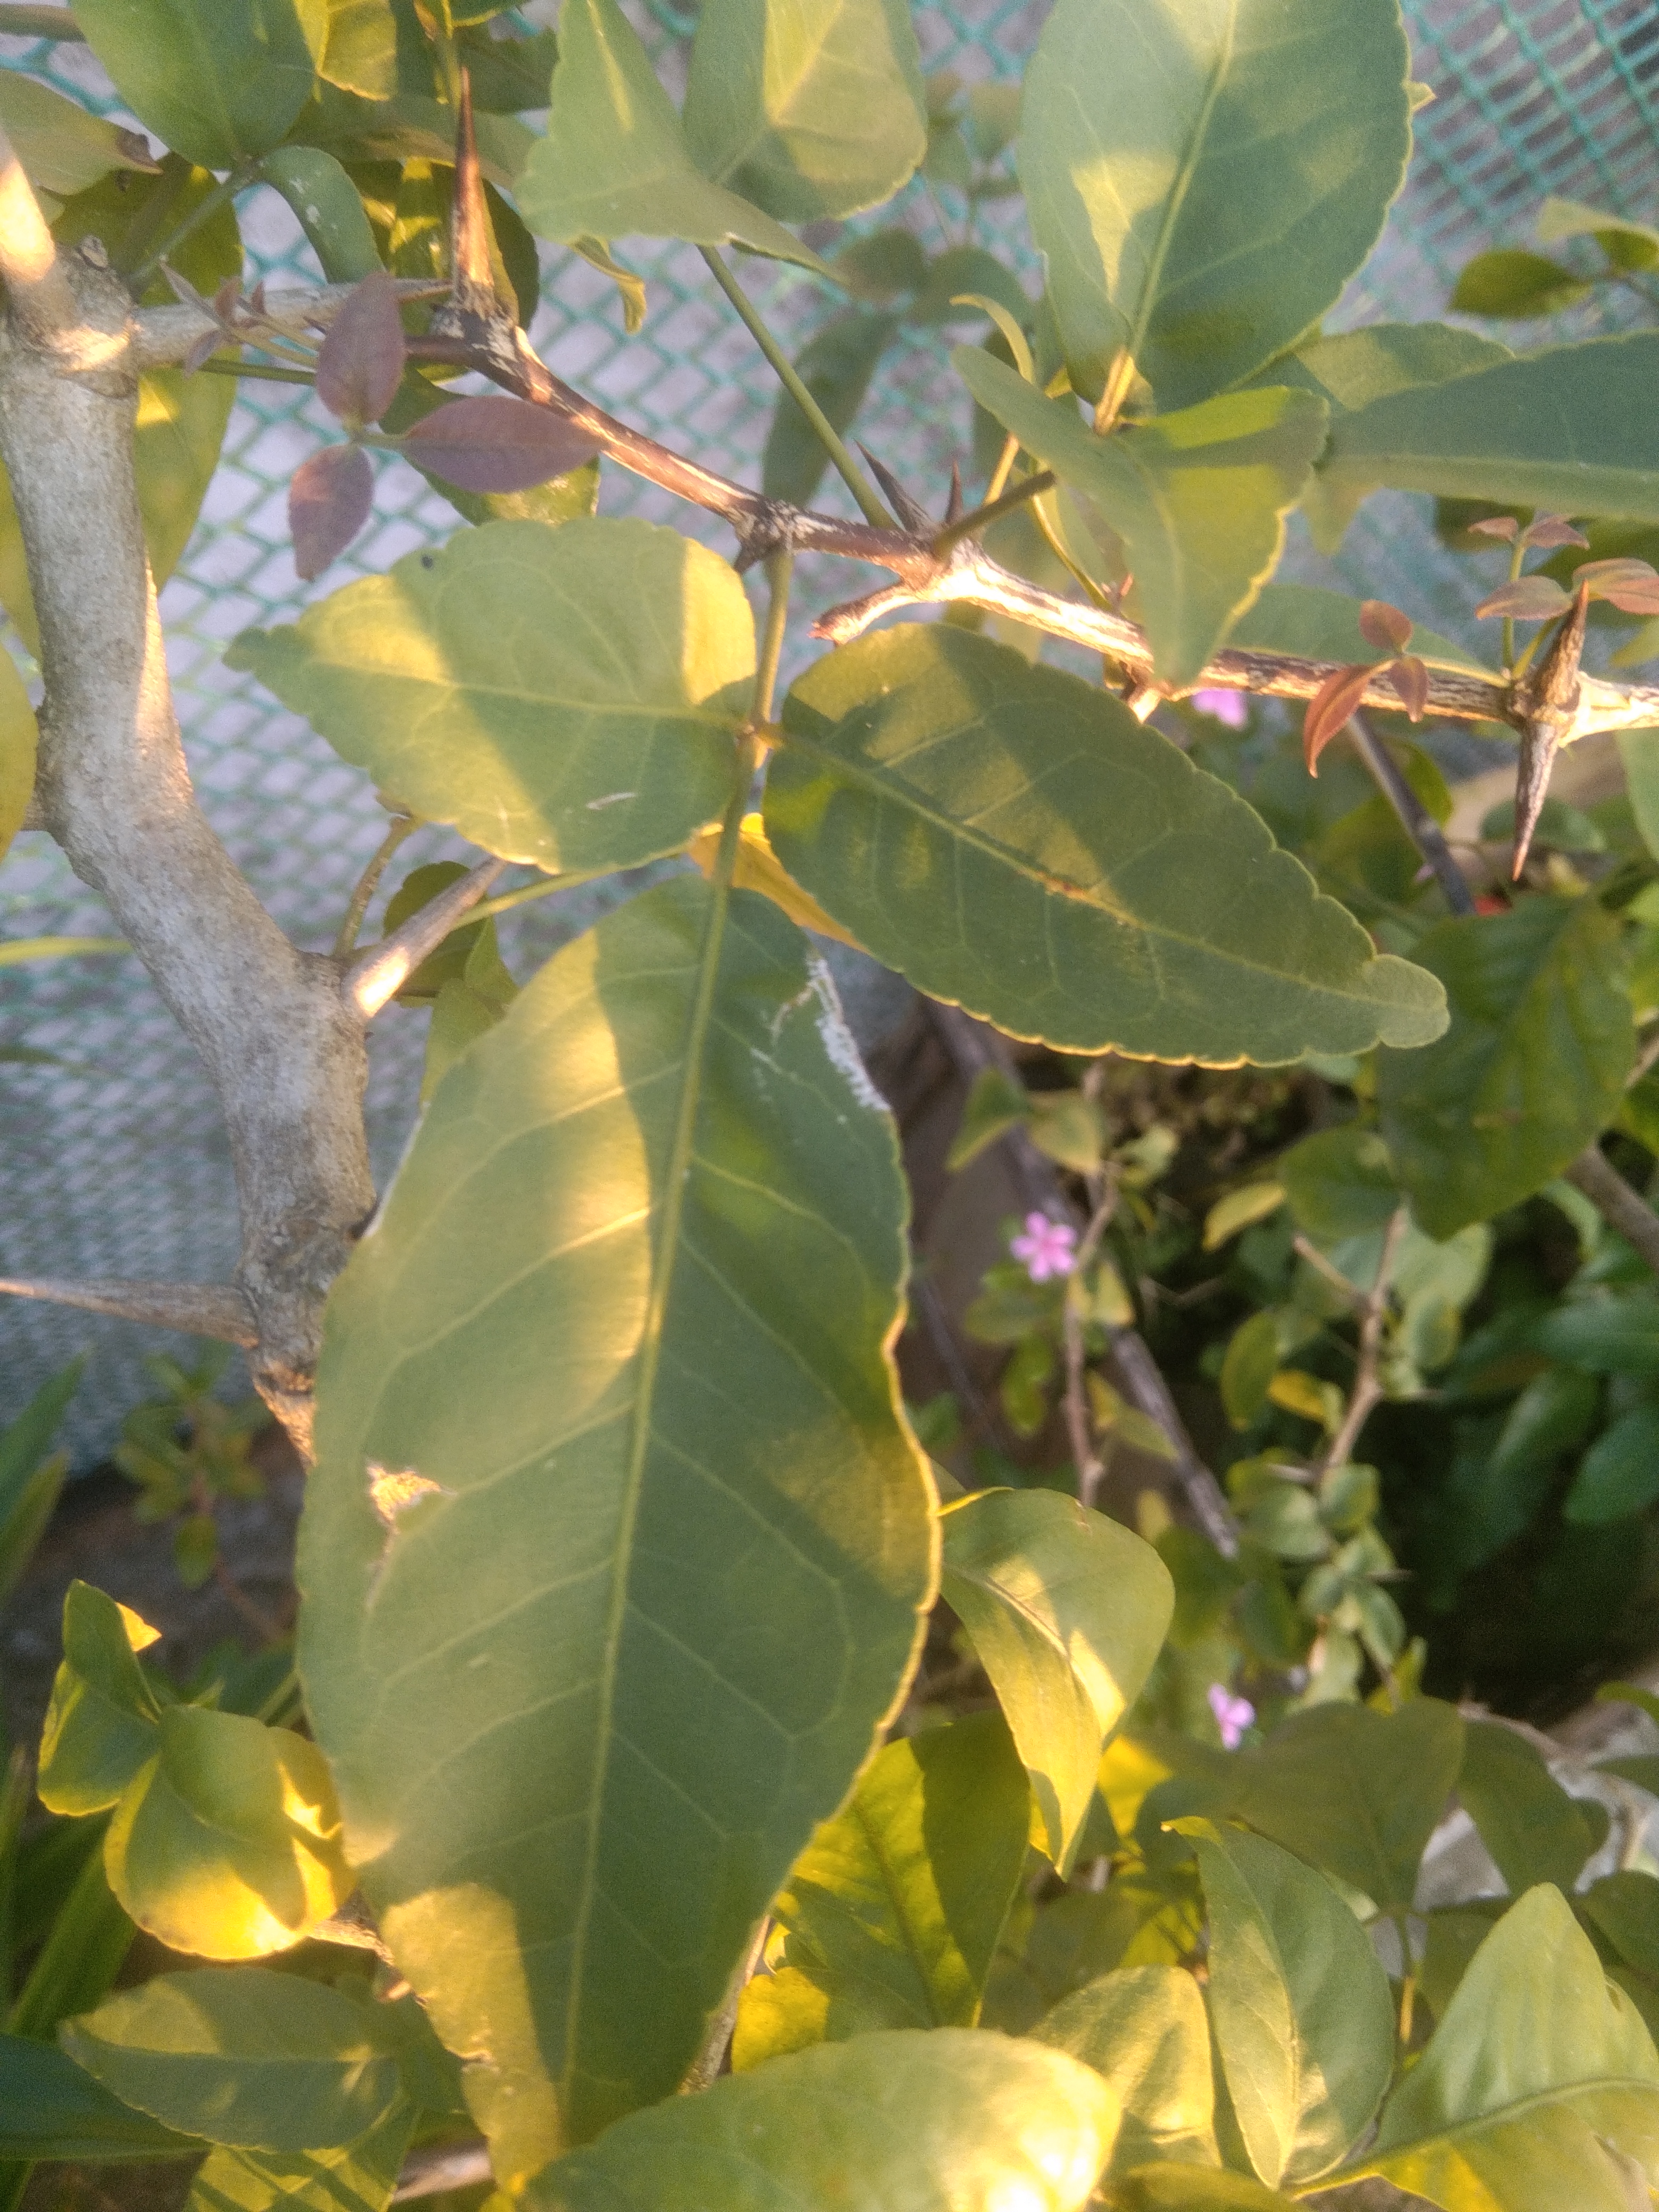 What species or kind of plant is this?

wood apple
